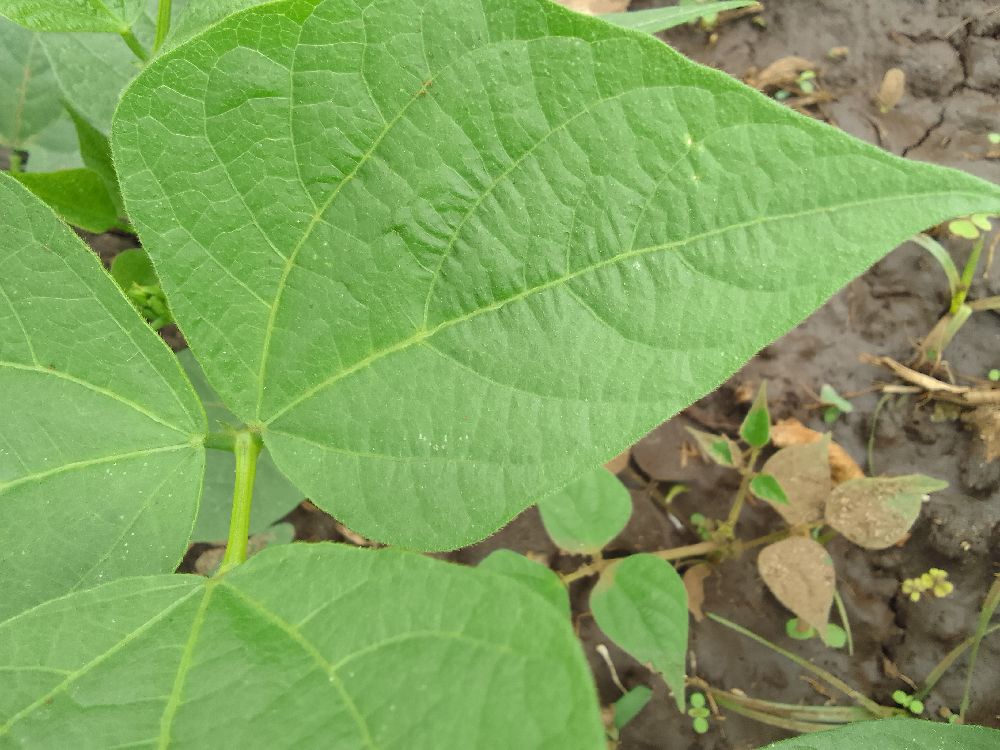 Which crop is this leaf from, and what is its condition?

common bean, healthy
